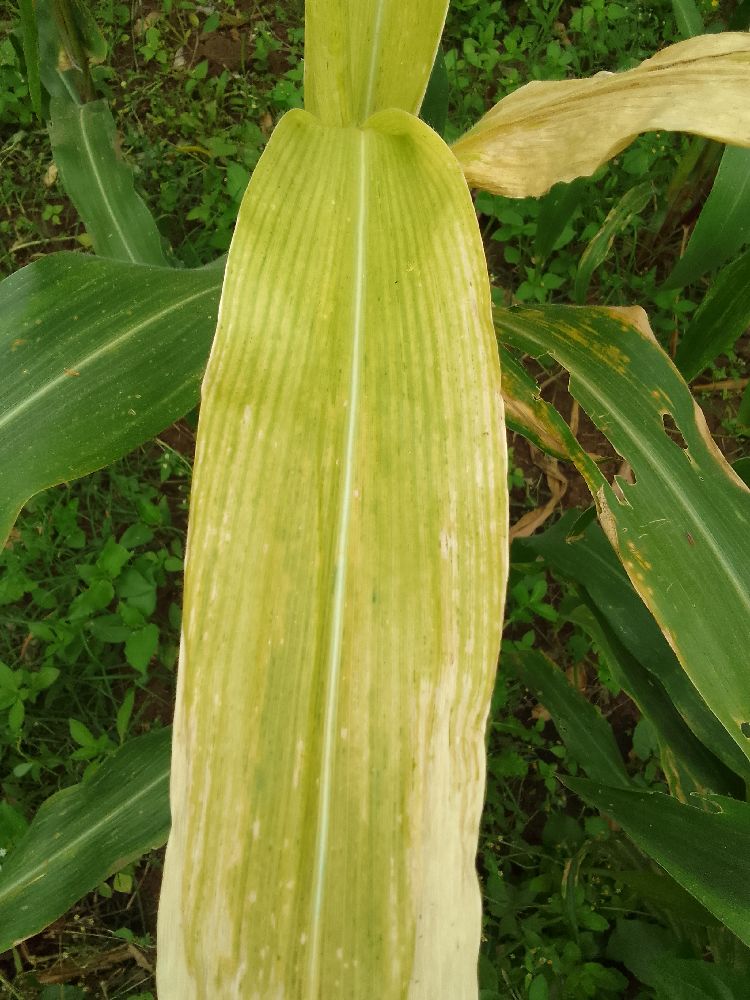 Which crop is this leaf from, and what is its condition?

maize, maize lethal necrosis
